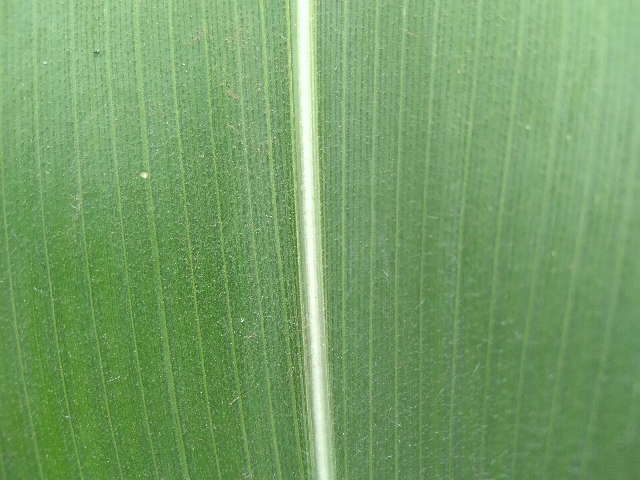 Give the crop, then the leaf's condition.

maize, healthy
